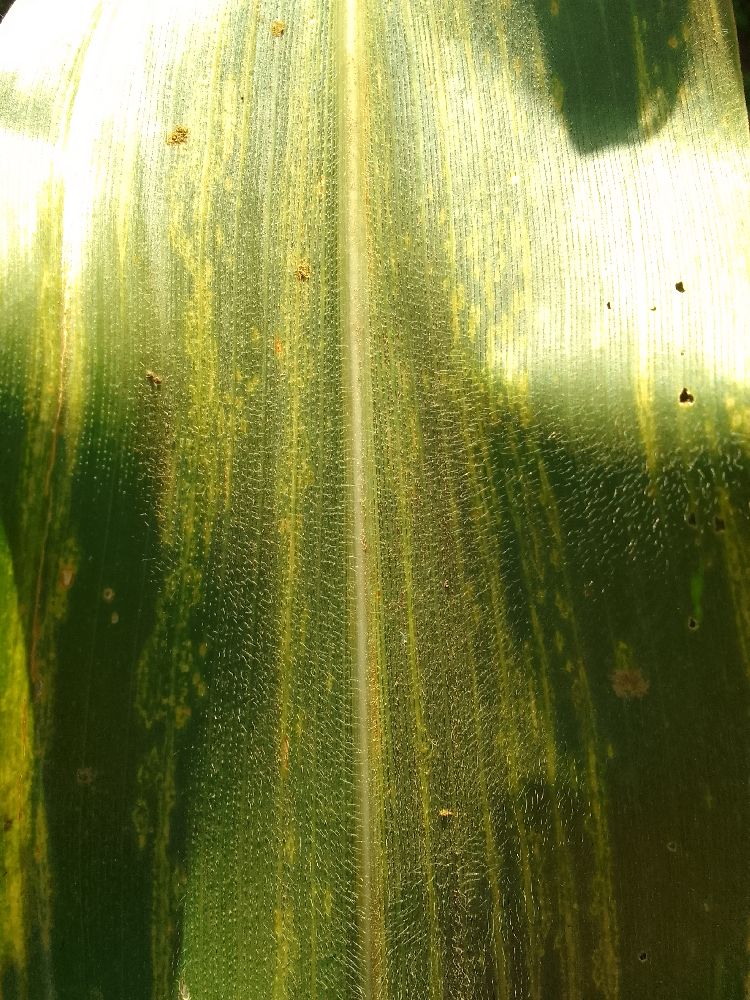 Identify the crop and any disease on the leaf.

maize, maize lethal necrosis
